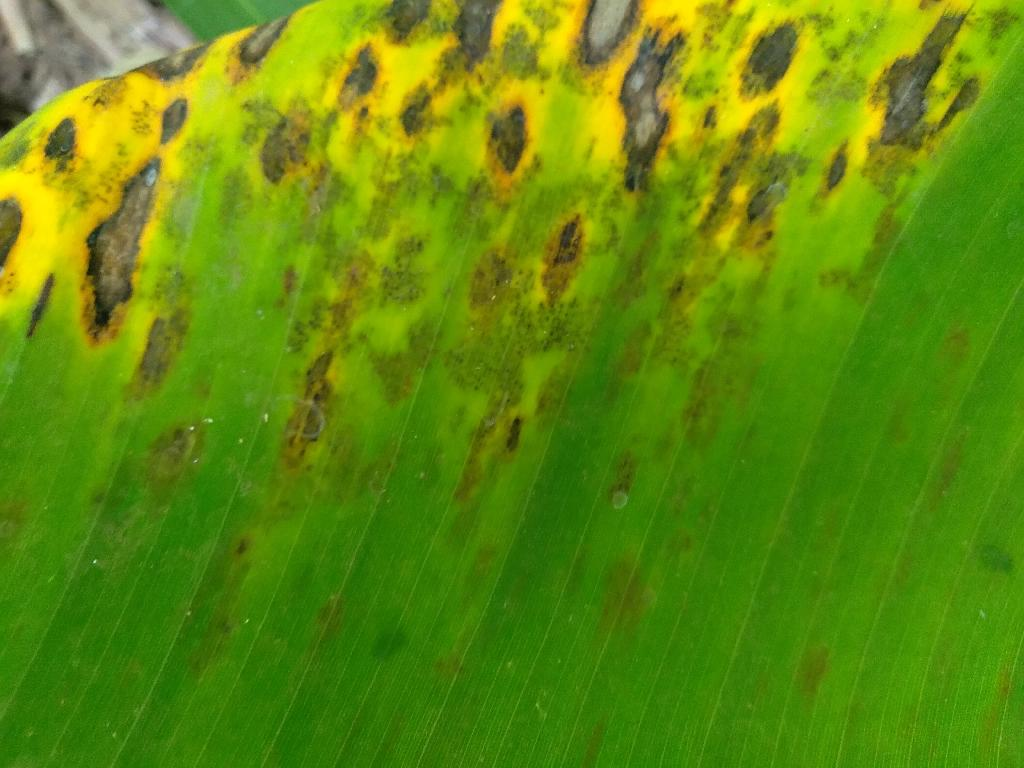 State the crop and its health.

banana, black sigatoka
